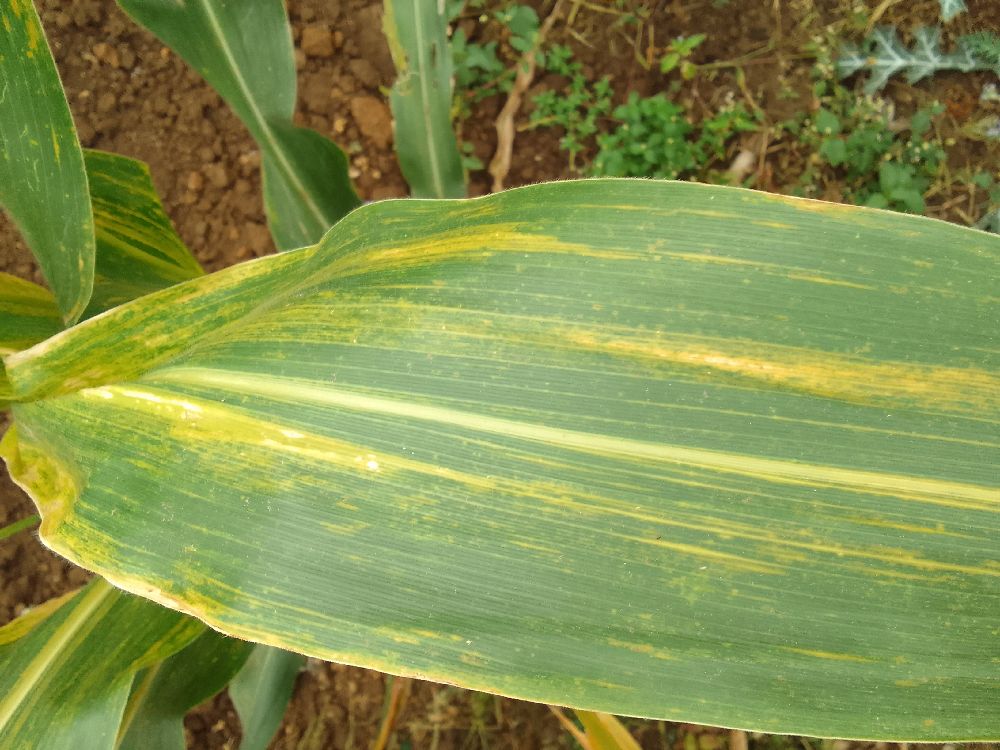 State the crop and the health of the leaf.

maize, maize lethal necrosis
